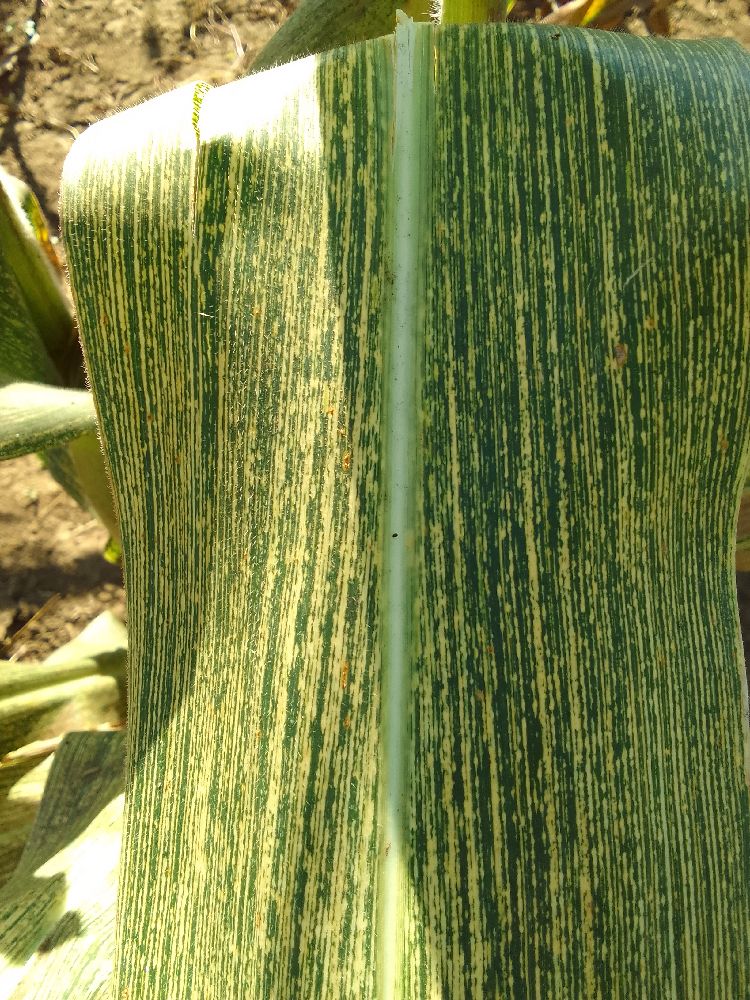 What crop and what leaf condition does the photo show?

maize, maize streak virus
